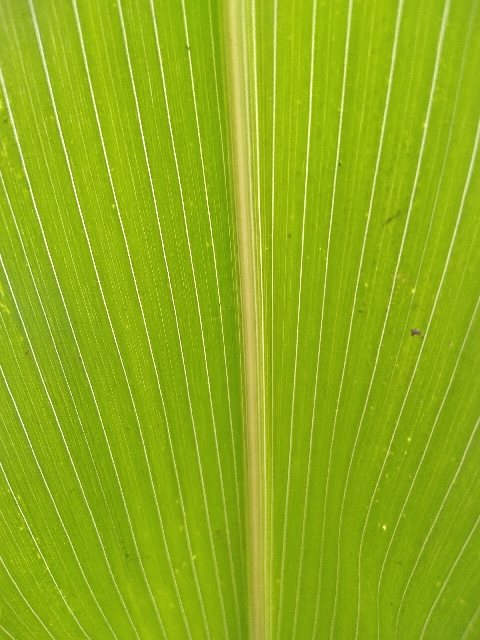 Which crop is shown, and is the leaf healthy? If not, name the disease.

maize, healthy
